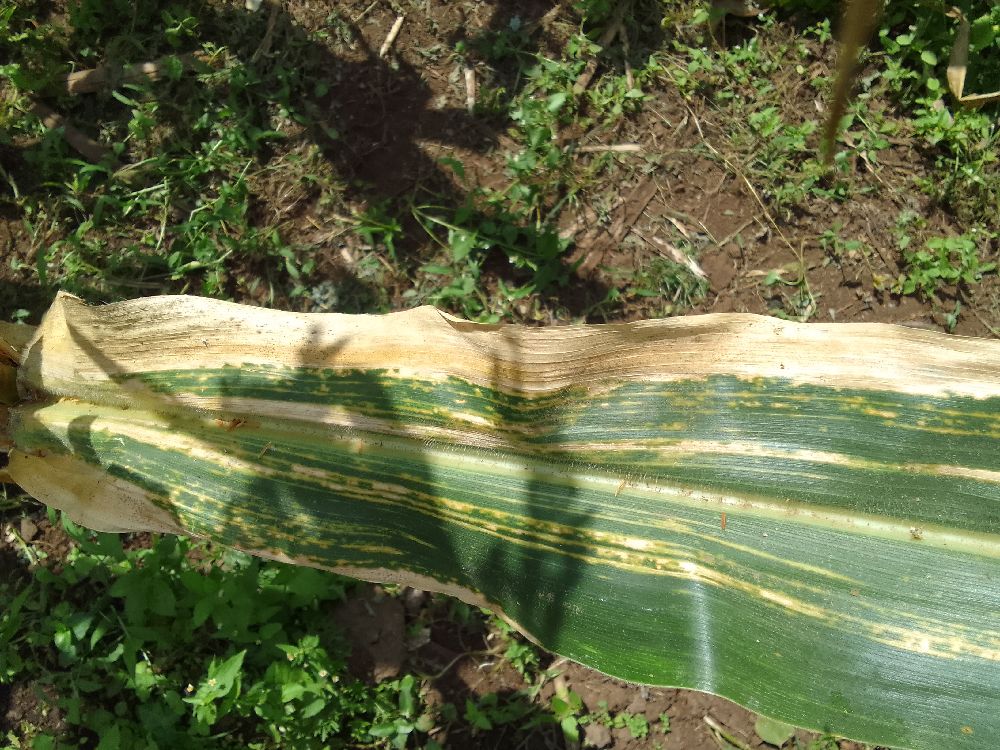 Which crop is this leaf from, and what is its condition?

maize, maize lethal necrosis
